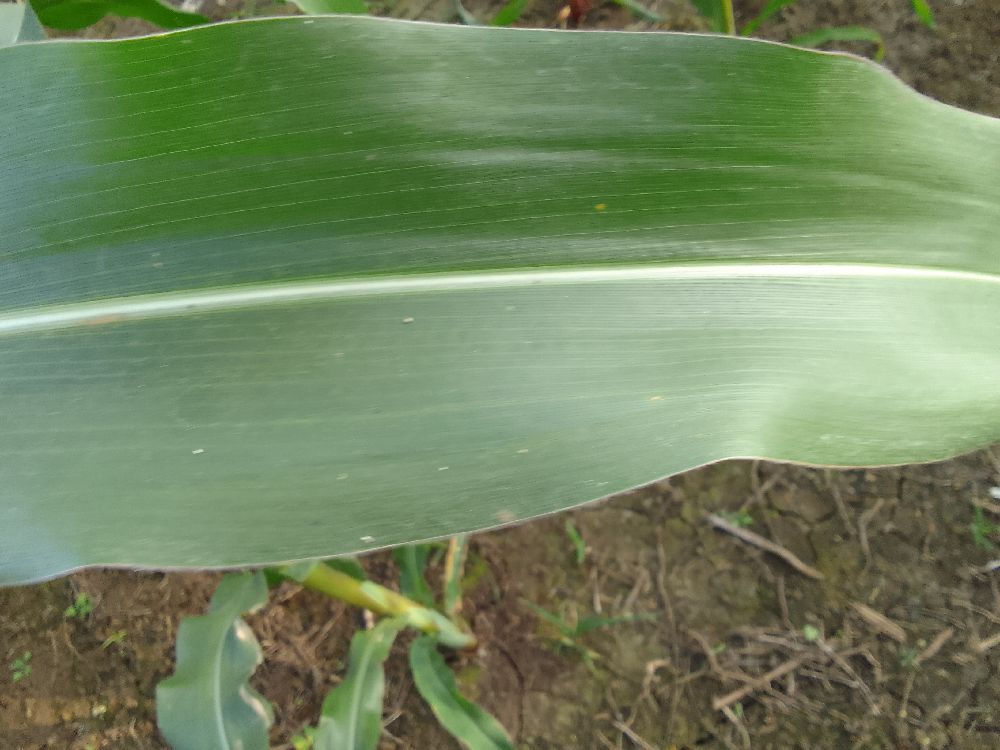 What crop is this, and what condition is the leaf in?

maize, healthy
